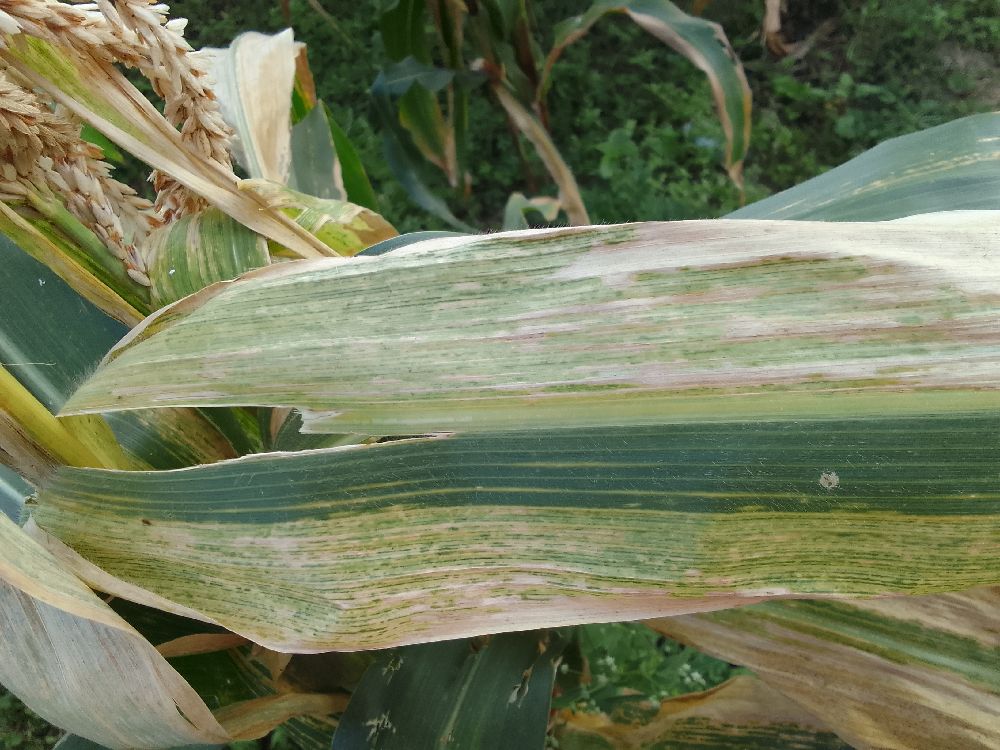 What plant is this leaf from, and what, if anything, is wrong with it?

maize, maize lethal necrosis
